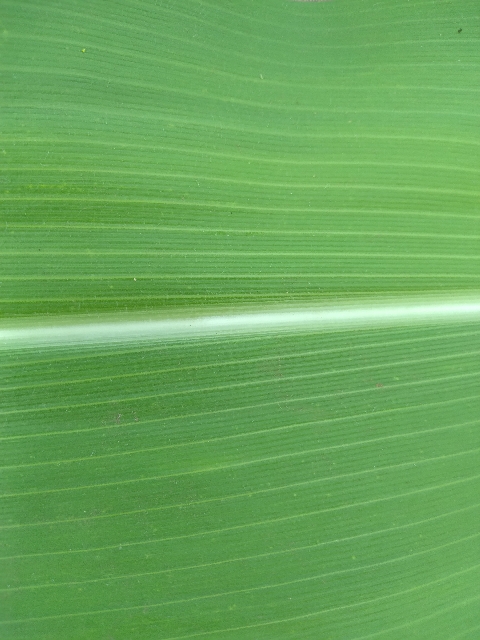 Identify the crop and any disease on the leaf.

maize, healthy
